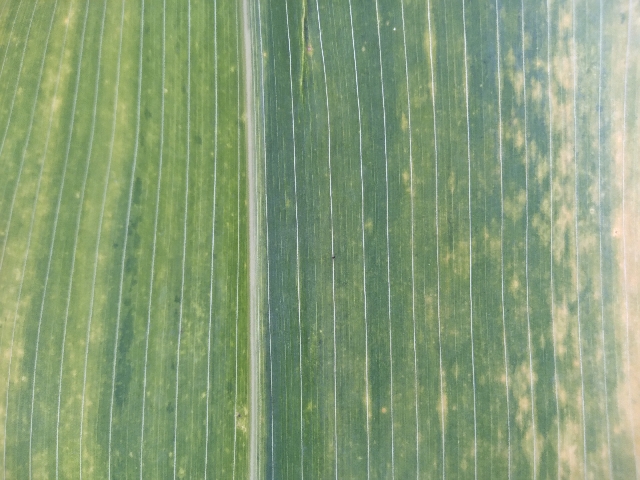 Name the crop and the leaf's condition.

maize, maize lethal necrosis
